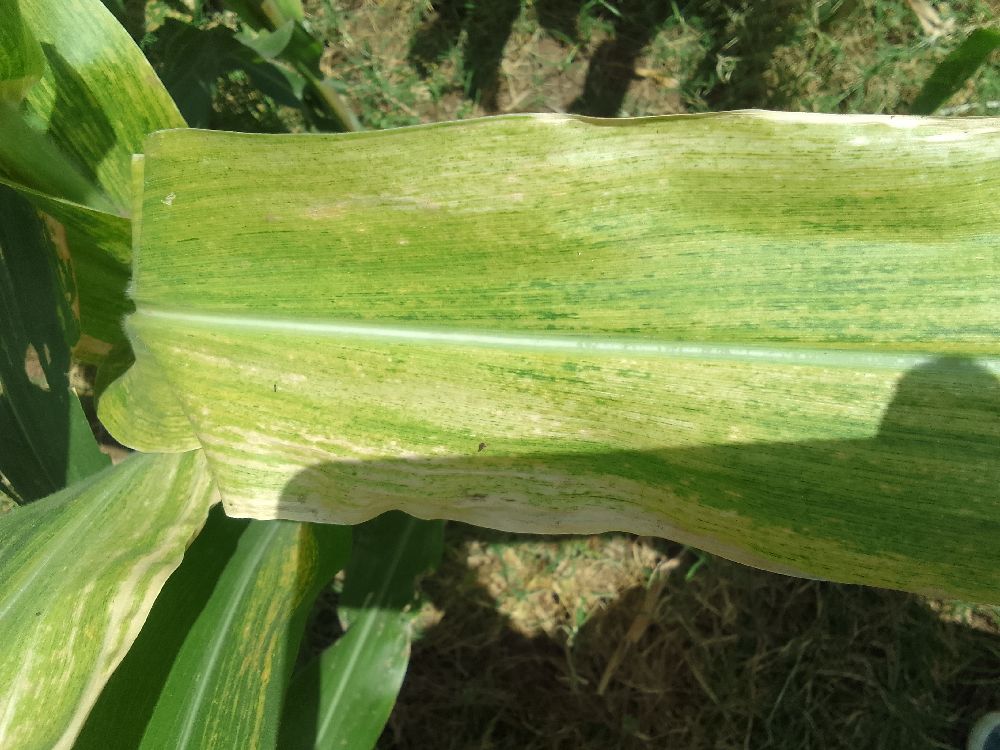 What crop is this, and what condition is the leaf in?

maize, maize lethal necrosis
